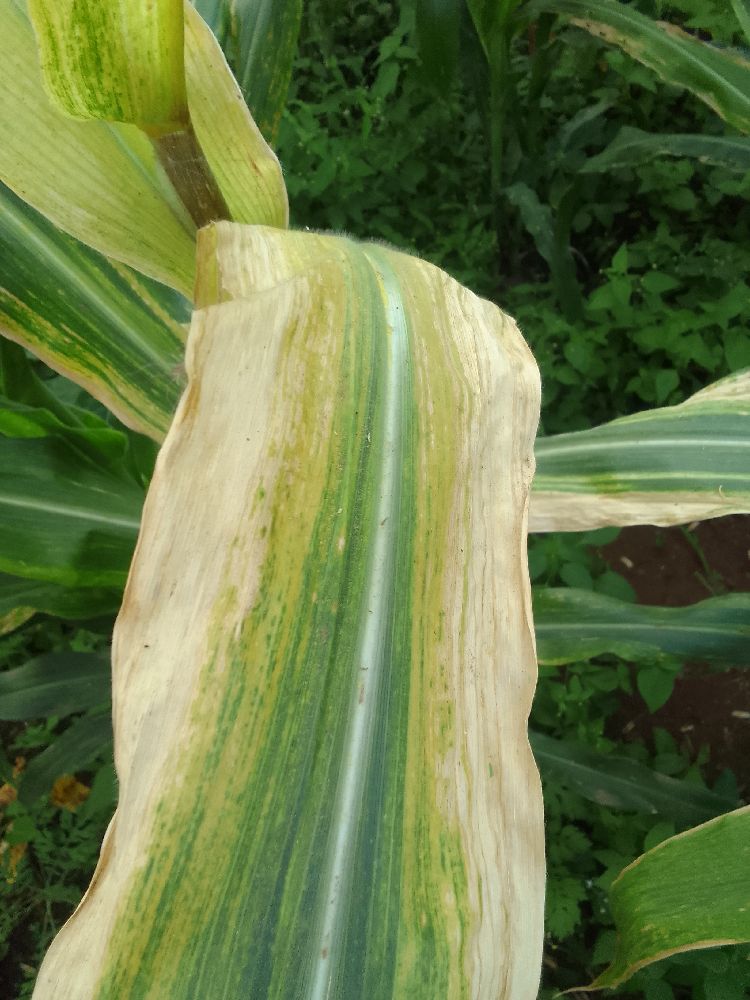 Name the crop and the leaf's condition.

maize, maize lethal necrosis
